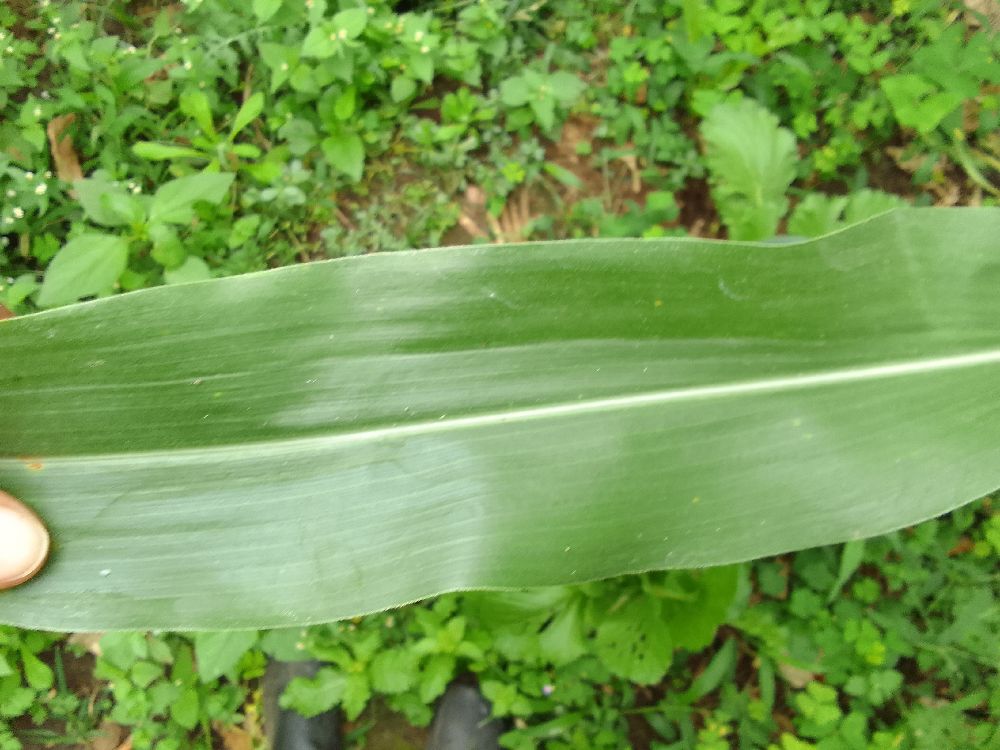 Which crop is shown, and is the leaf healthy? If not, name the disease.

maize, healthy
